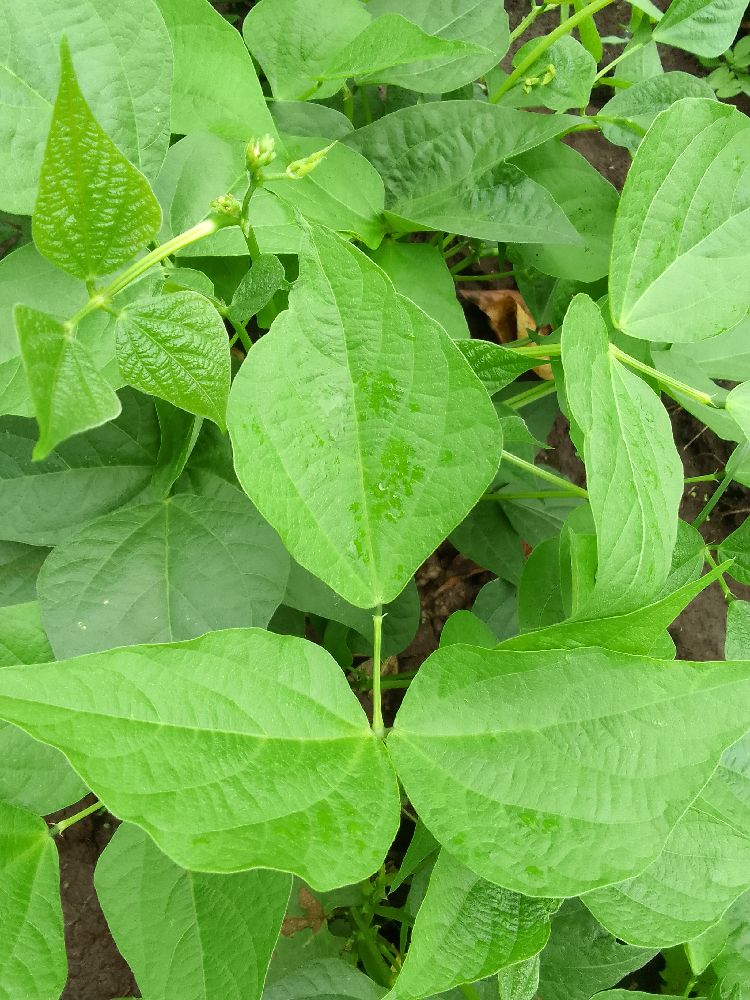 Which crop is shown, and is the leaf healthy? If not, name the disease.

common bean, healthy
